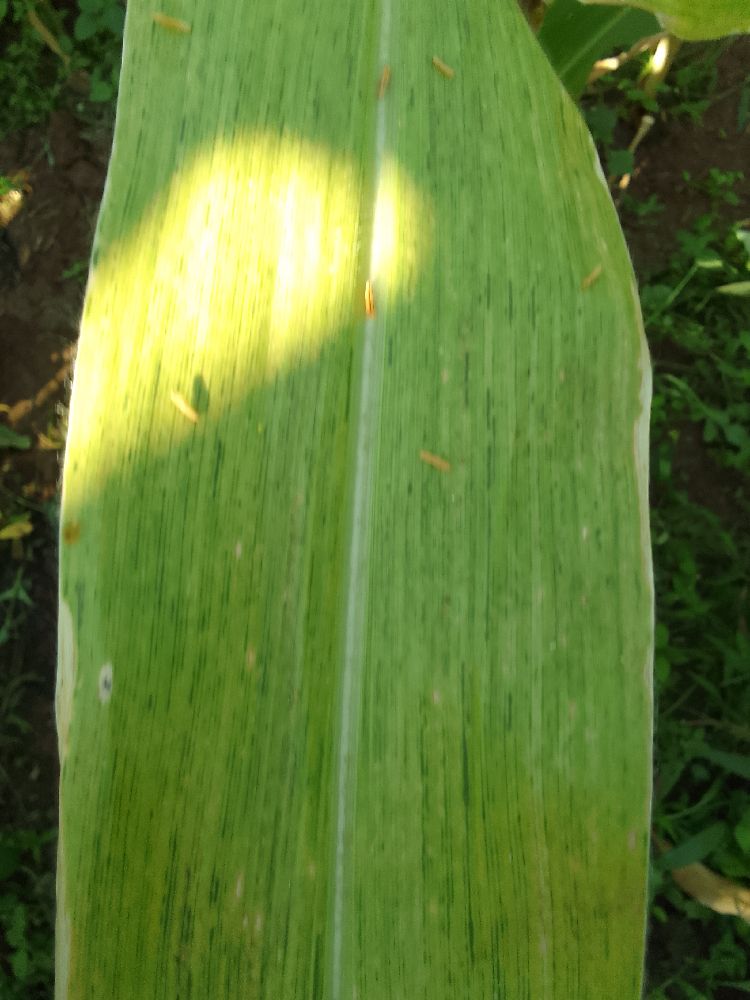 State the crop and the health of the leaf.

maize, maize lethal necrosis
